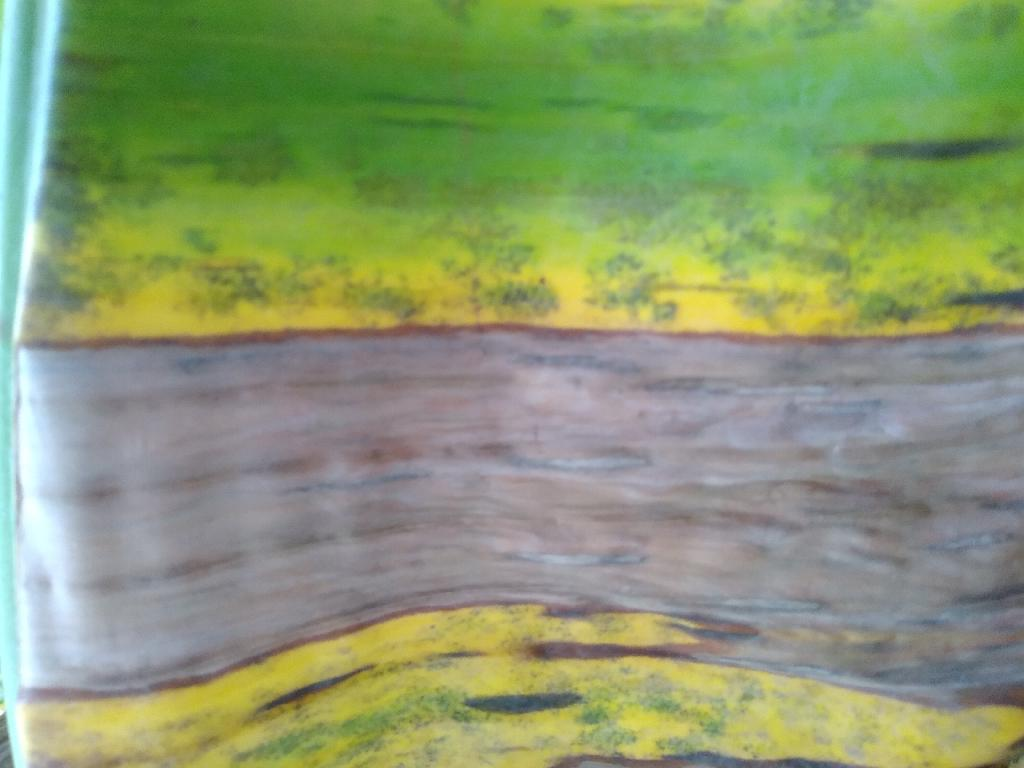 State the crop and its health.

banana, black sigatoka
